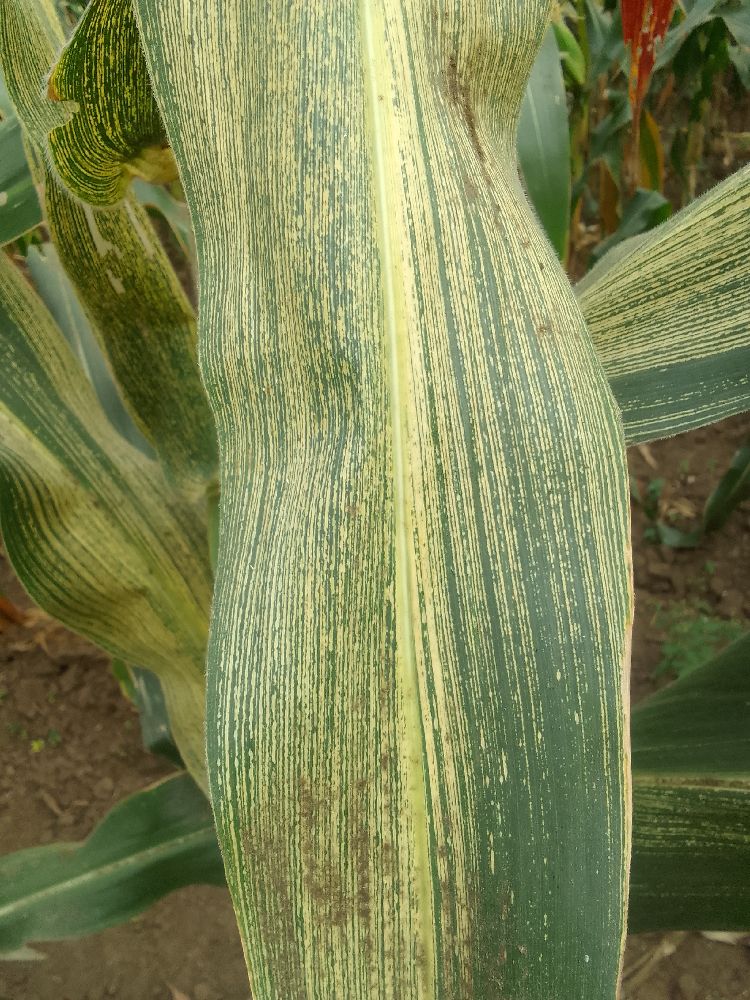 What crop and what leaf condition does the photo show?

maize, maize streak virus
